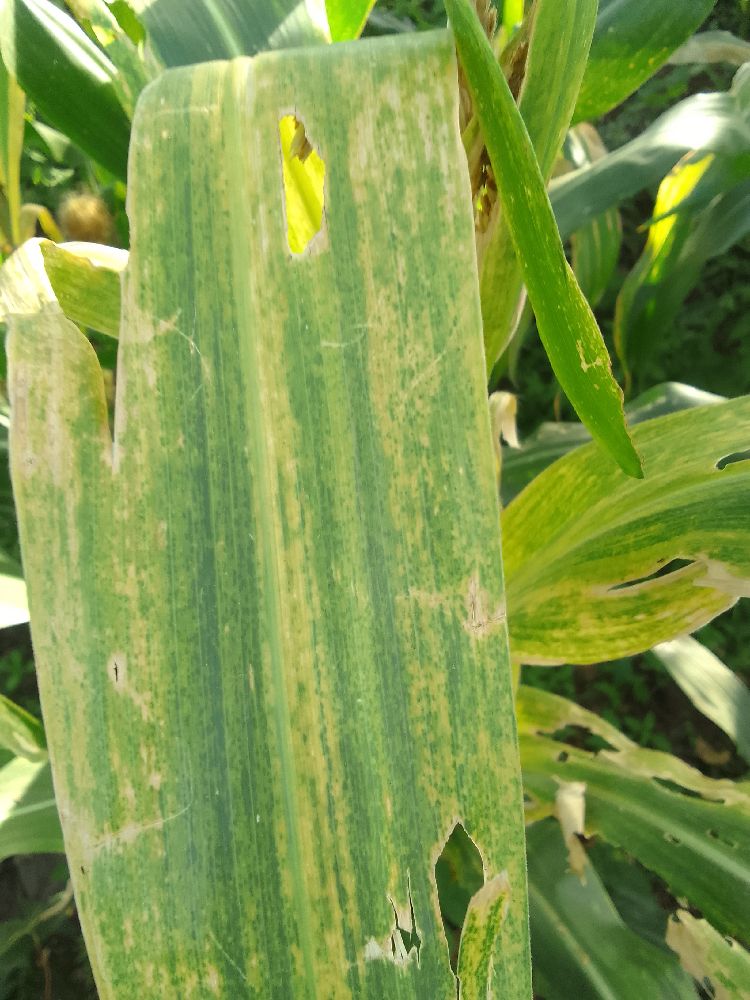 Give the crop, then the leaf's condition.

maize, maize lethal necrosis
